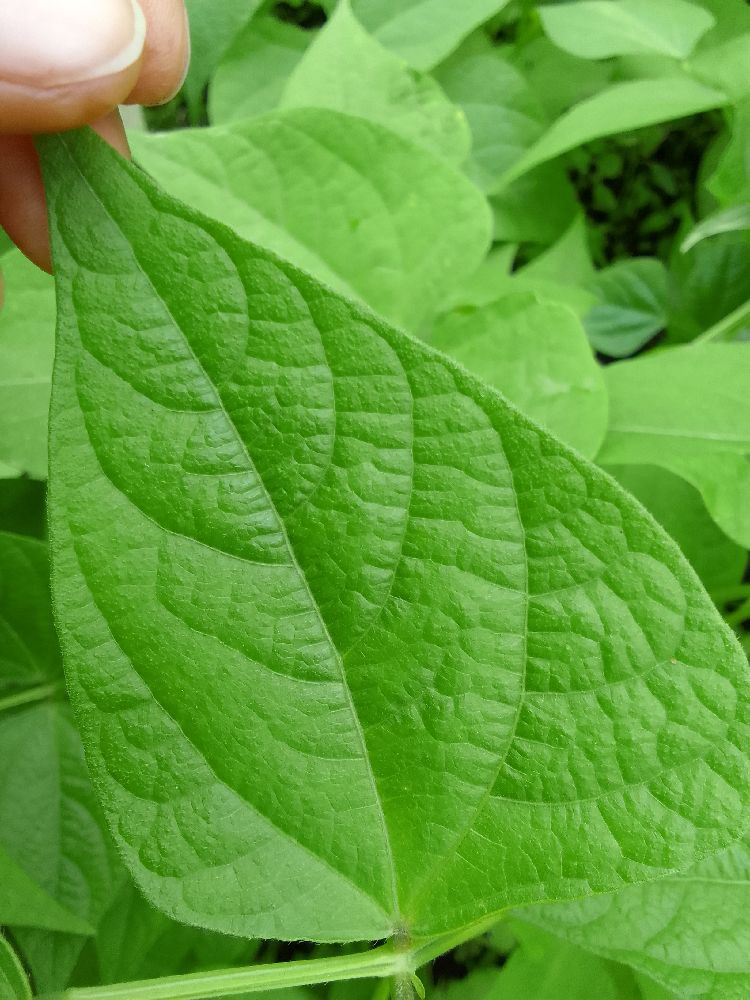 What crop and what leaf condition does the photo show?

maize, healthy
